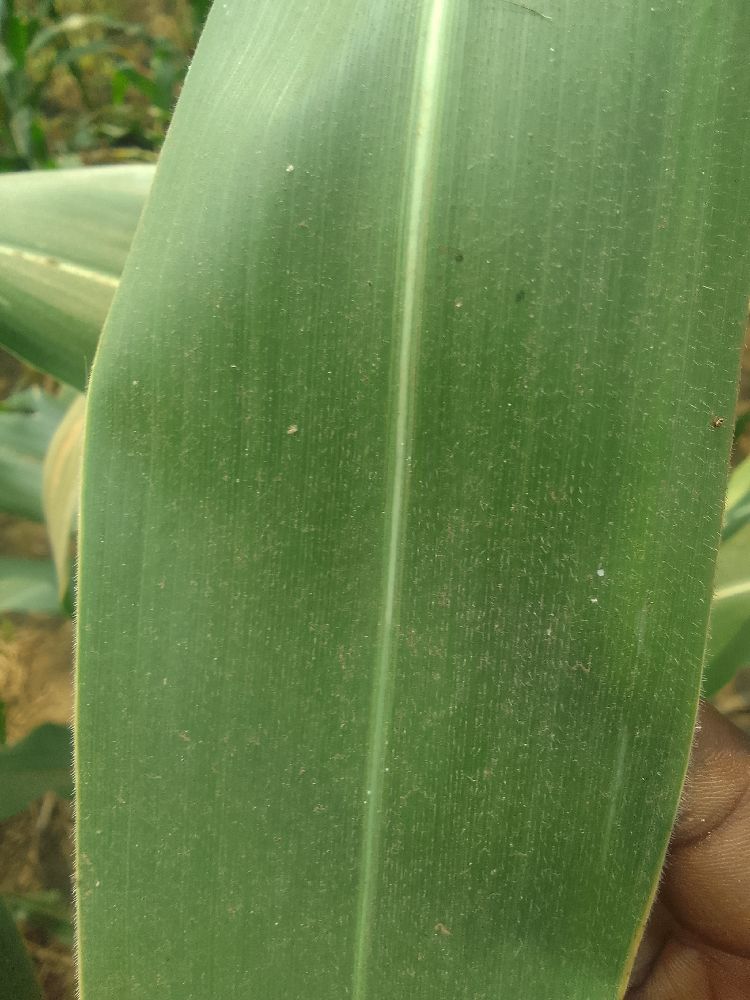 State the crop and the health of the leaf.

maize, healthy
